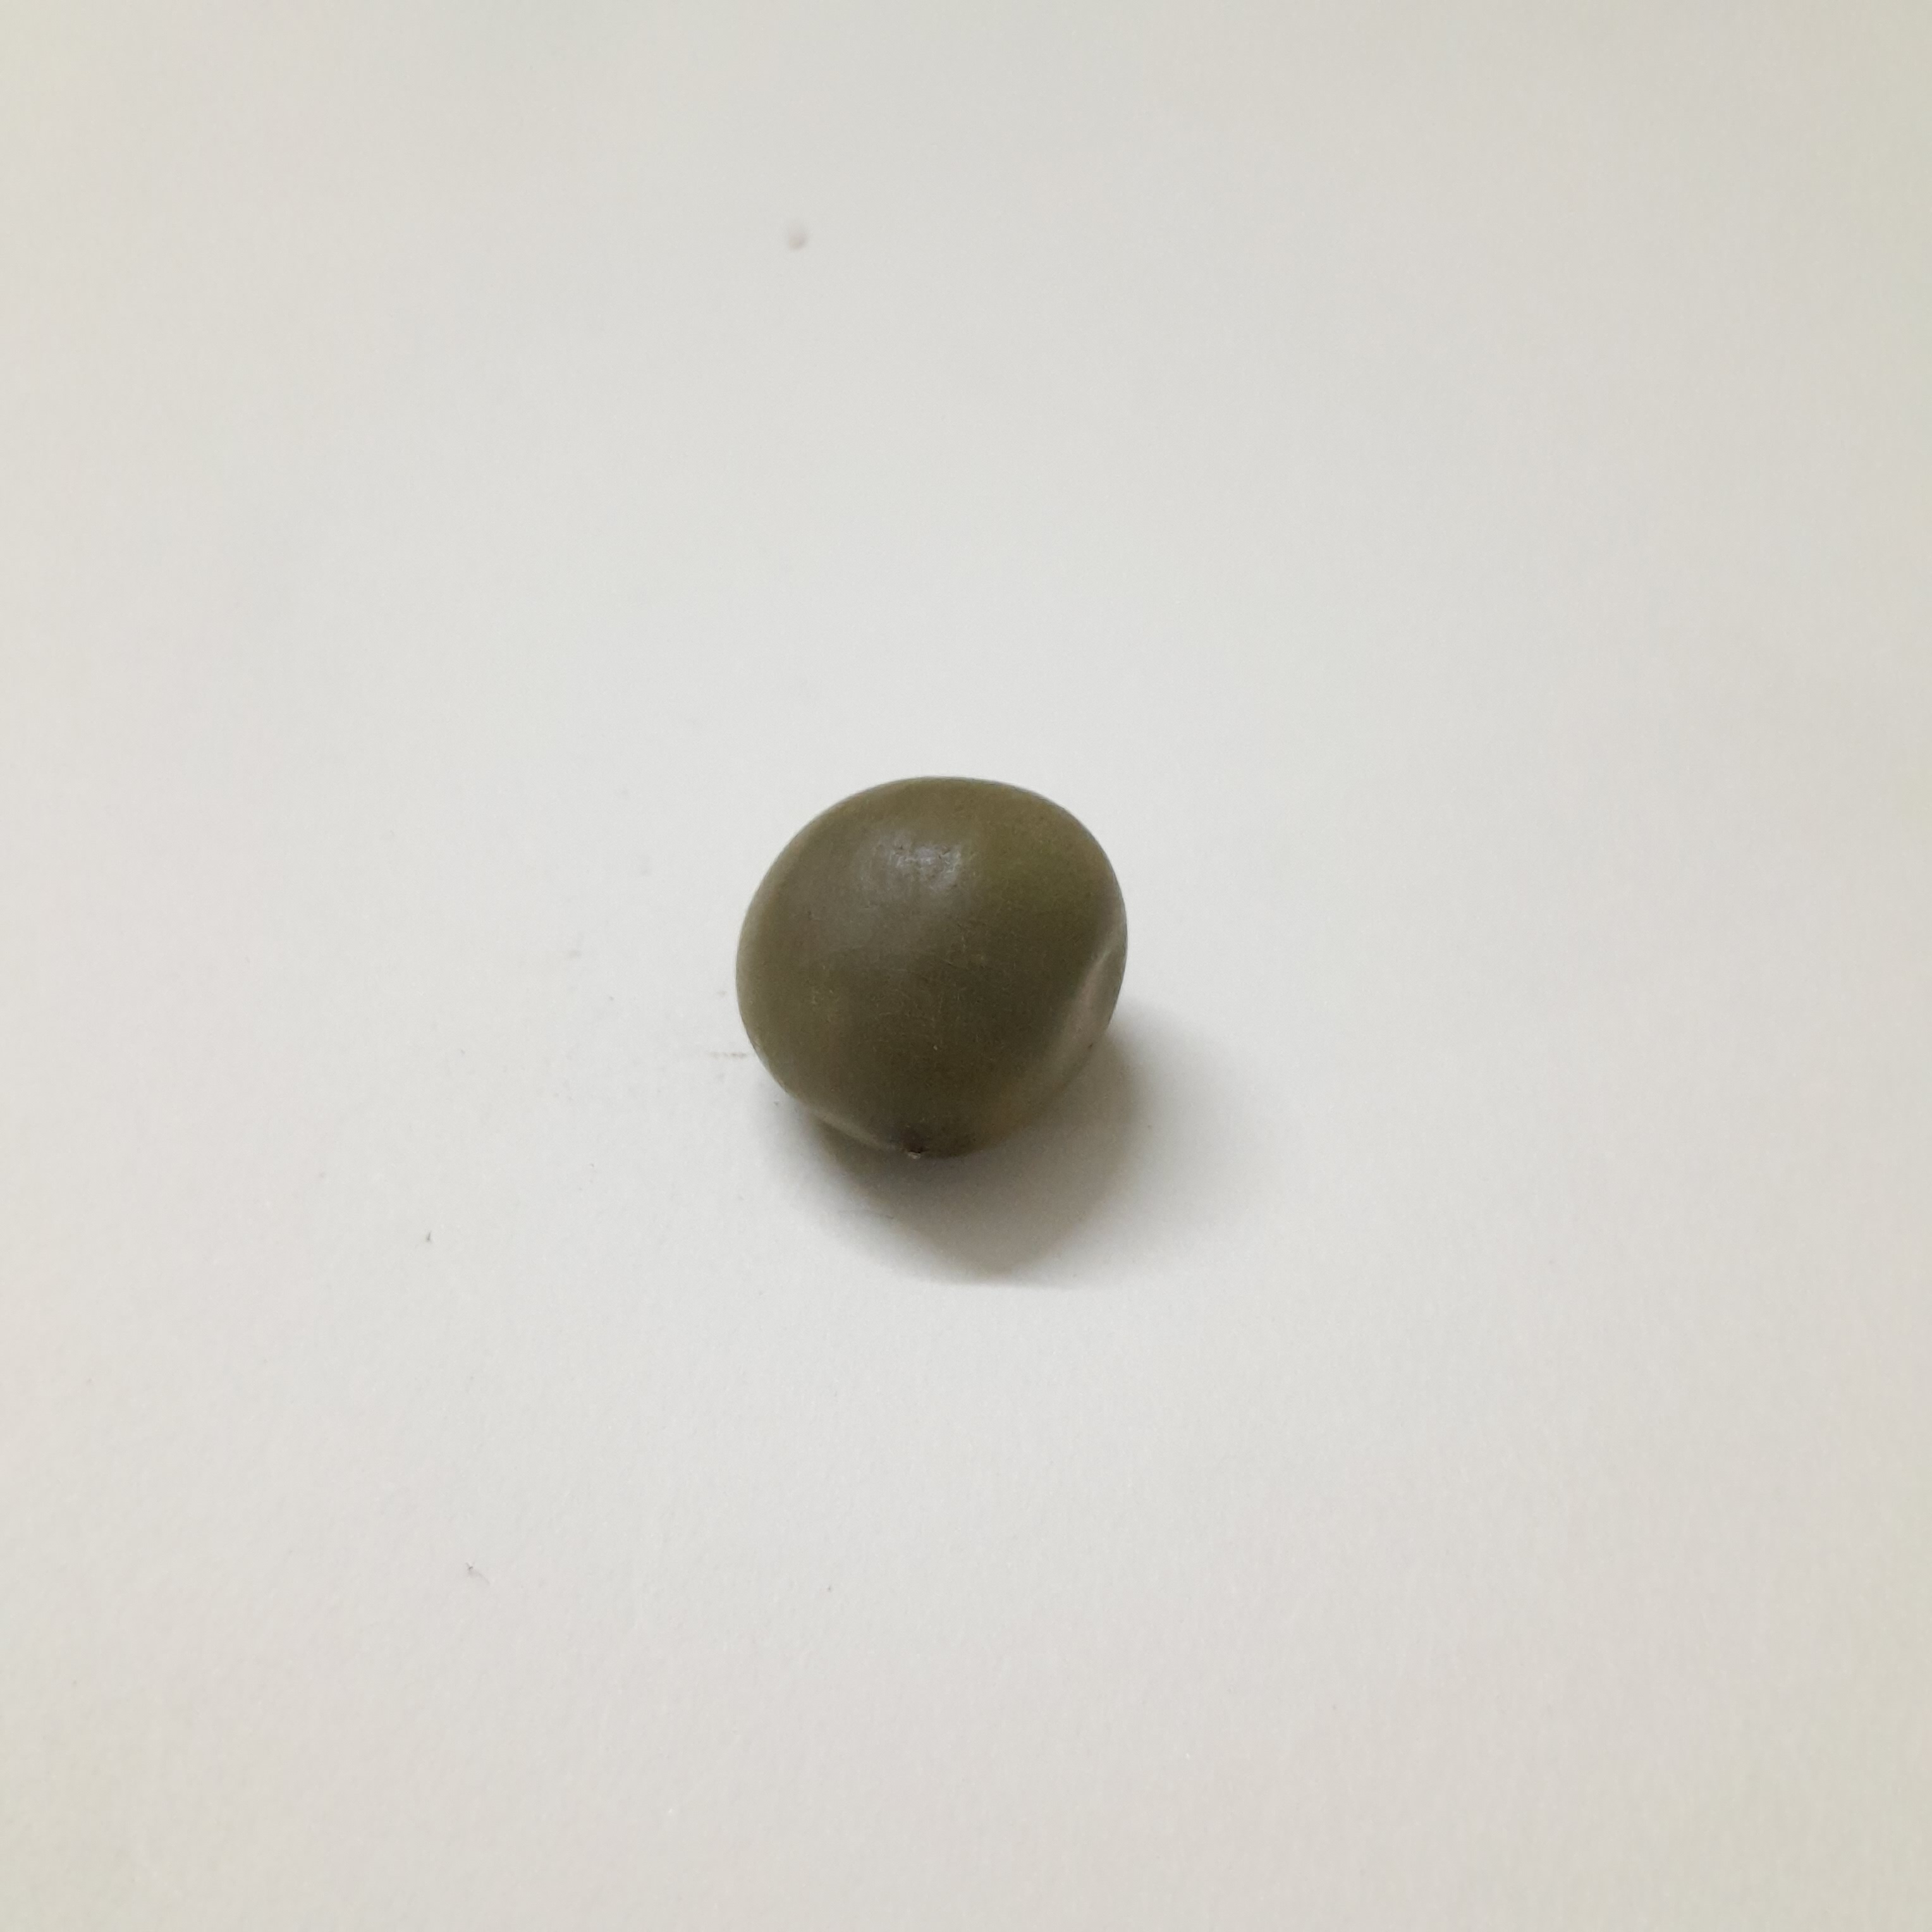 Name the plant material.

sagargota
